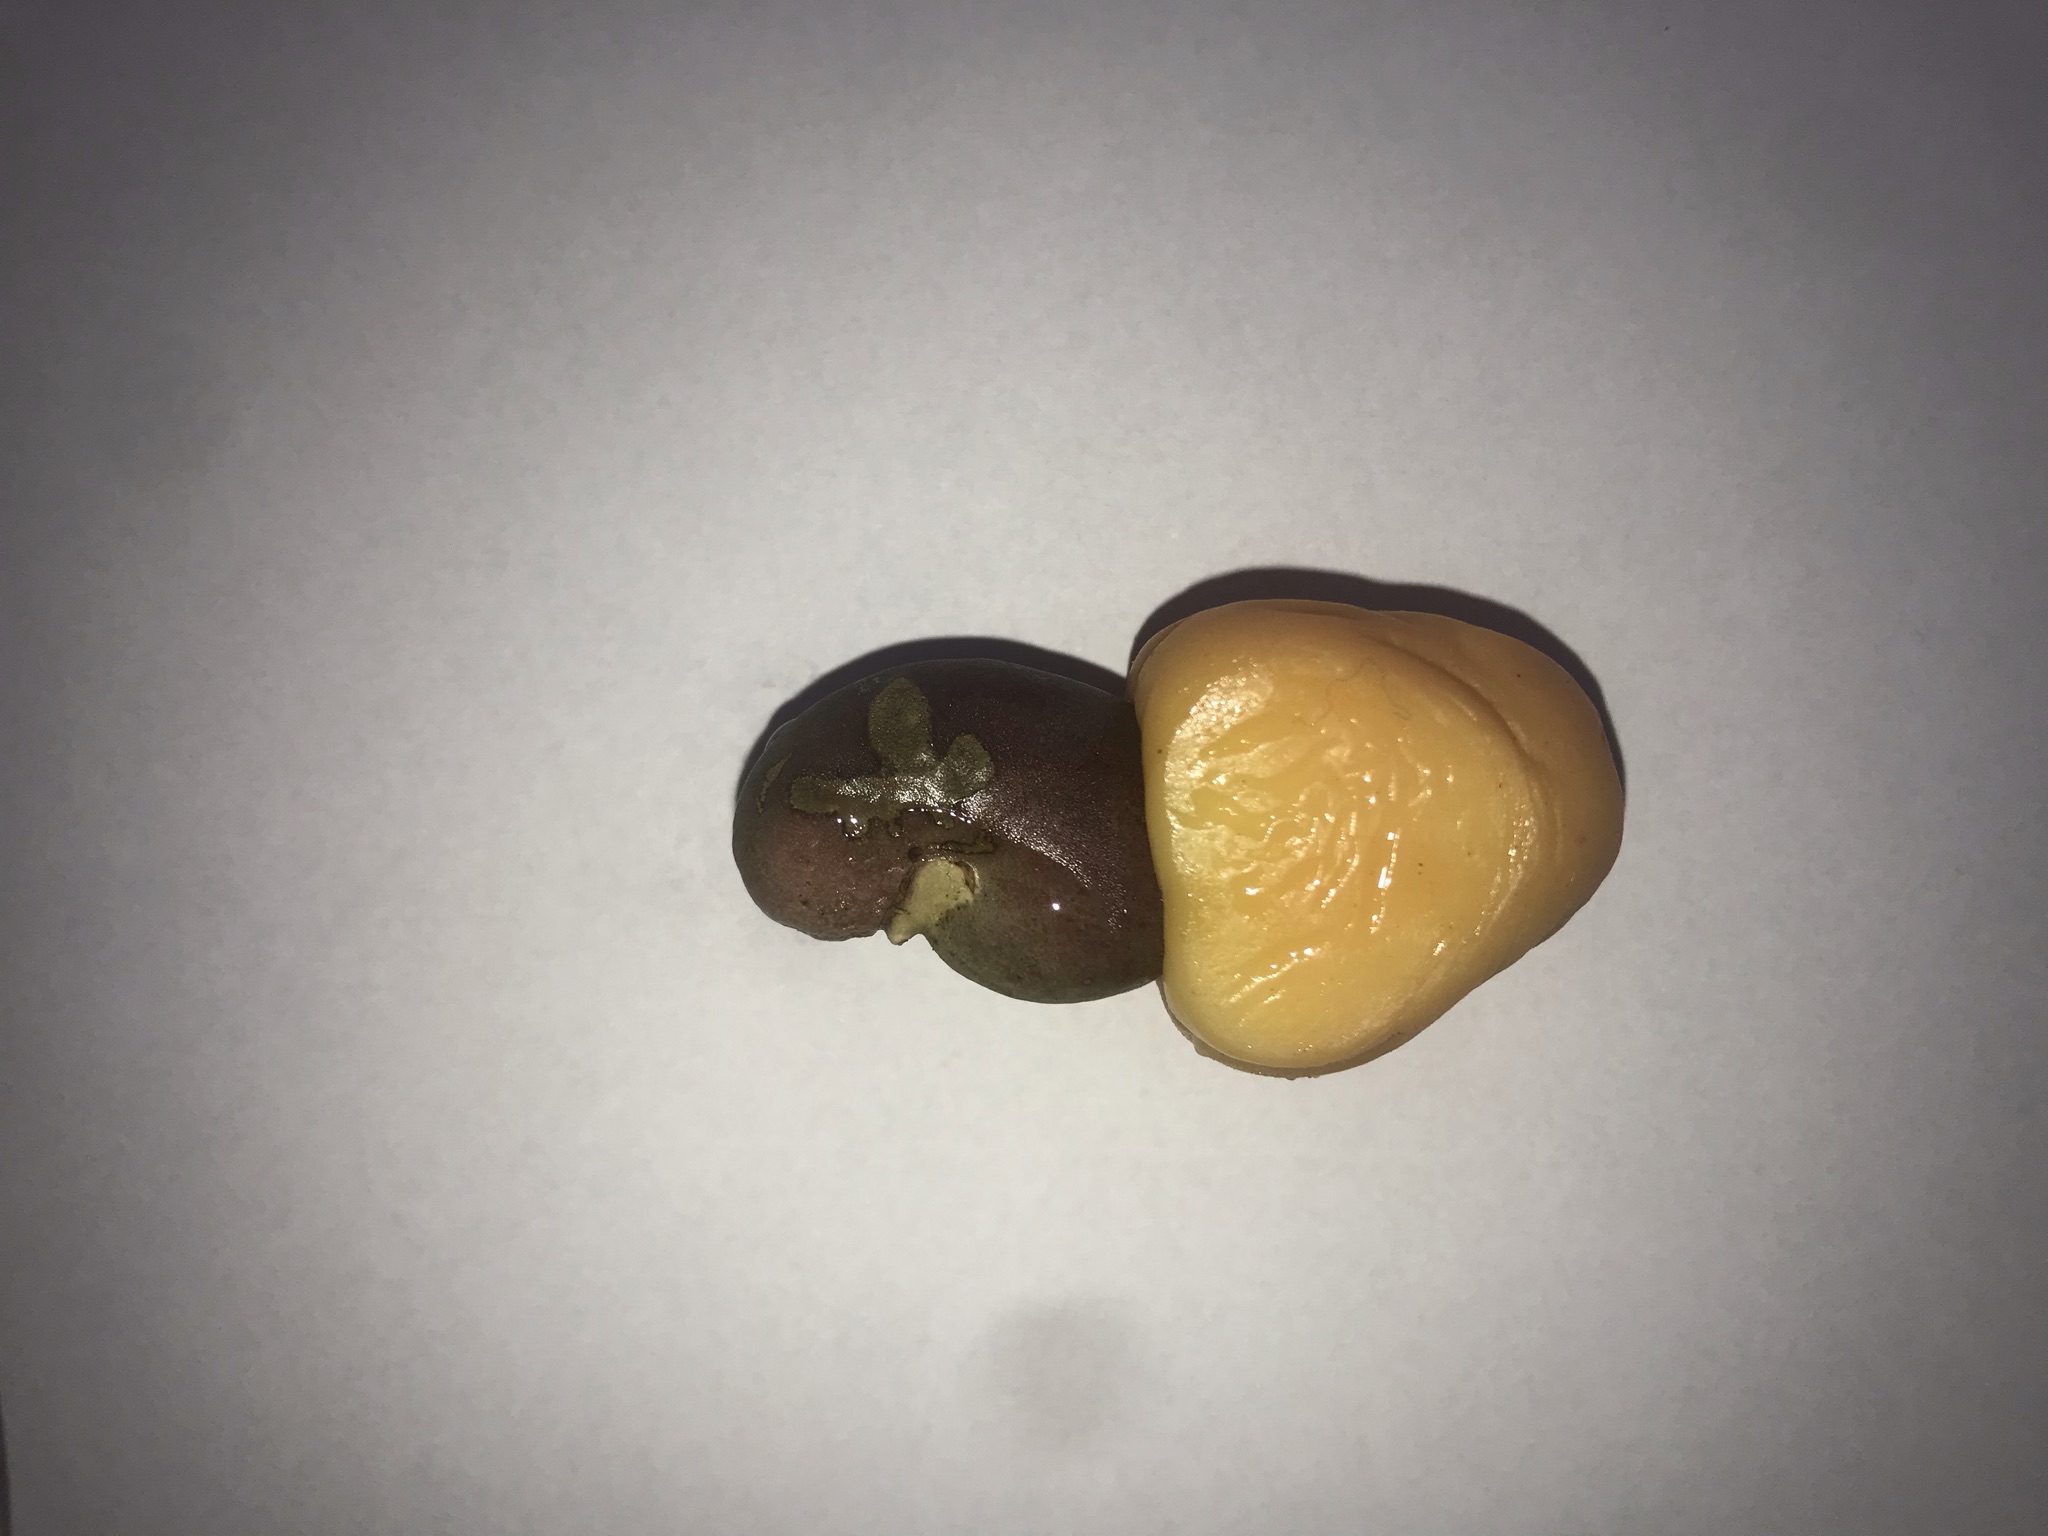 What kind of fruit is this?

caju vermelho
